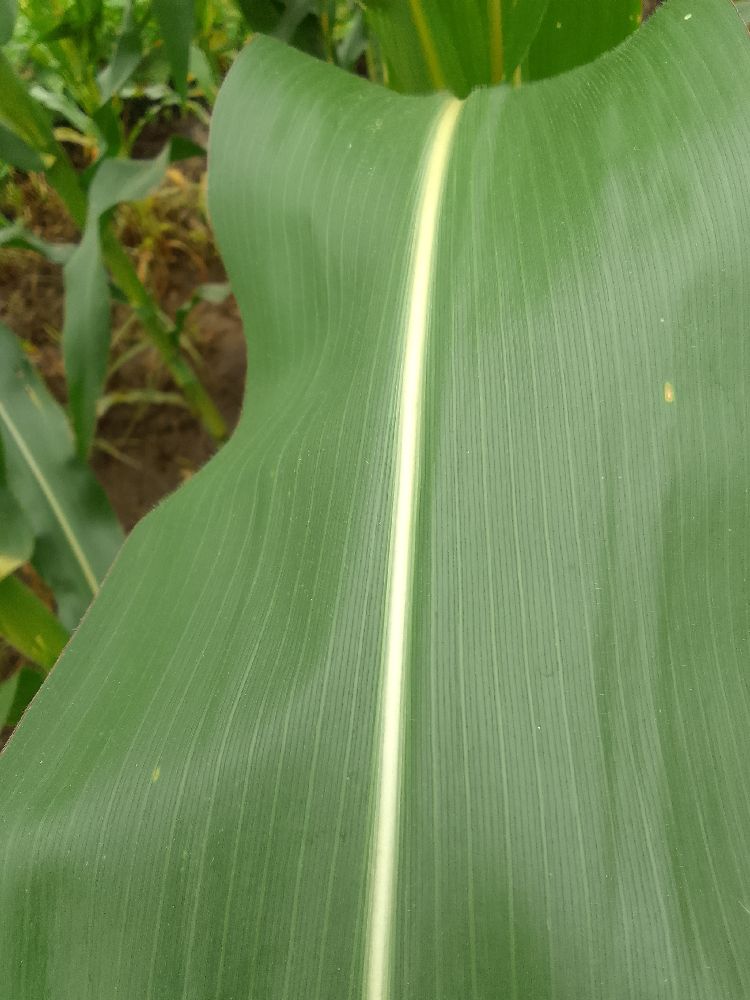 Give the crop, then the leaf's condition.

maize, healthy
